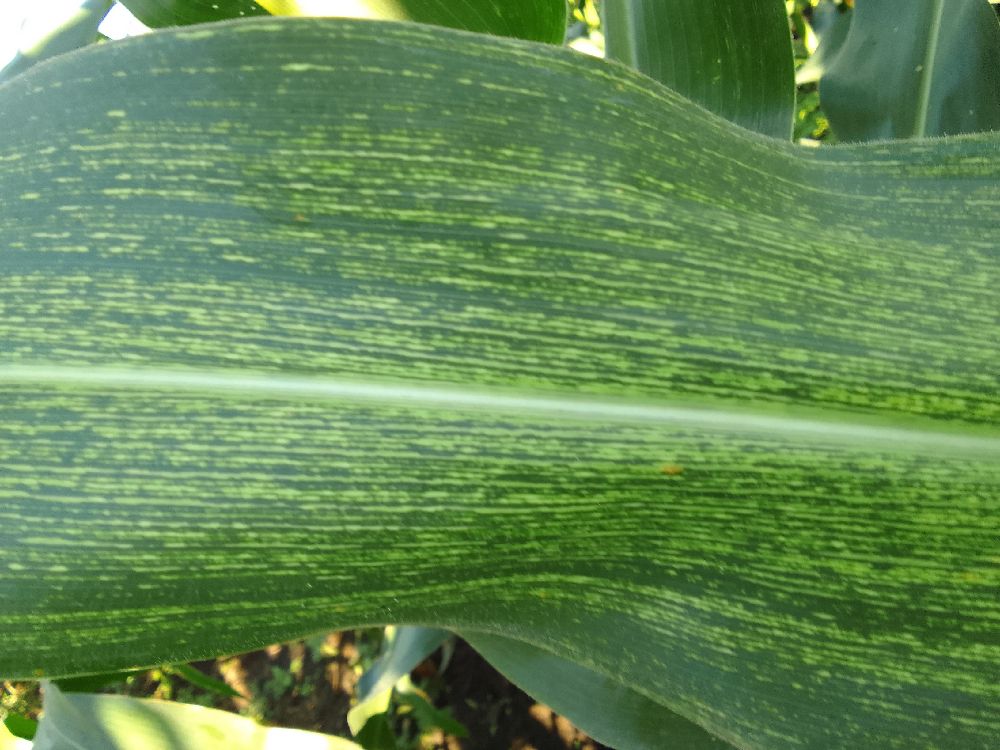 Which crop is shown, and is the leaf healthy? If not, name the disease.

maize, maize streak virus
